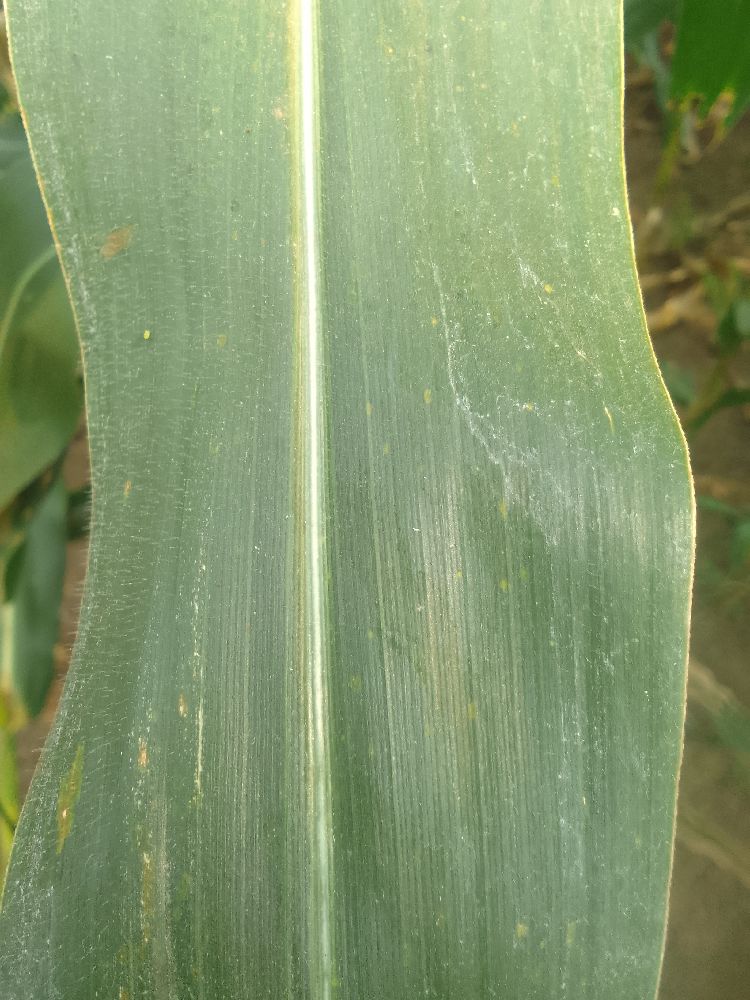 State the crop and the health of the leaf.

maize, healthy
